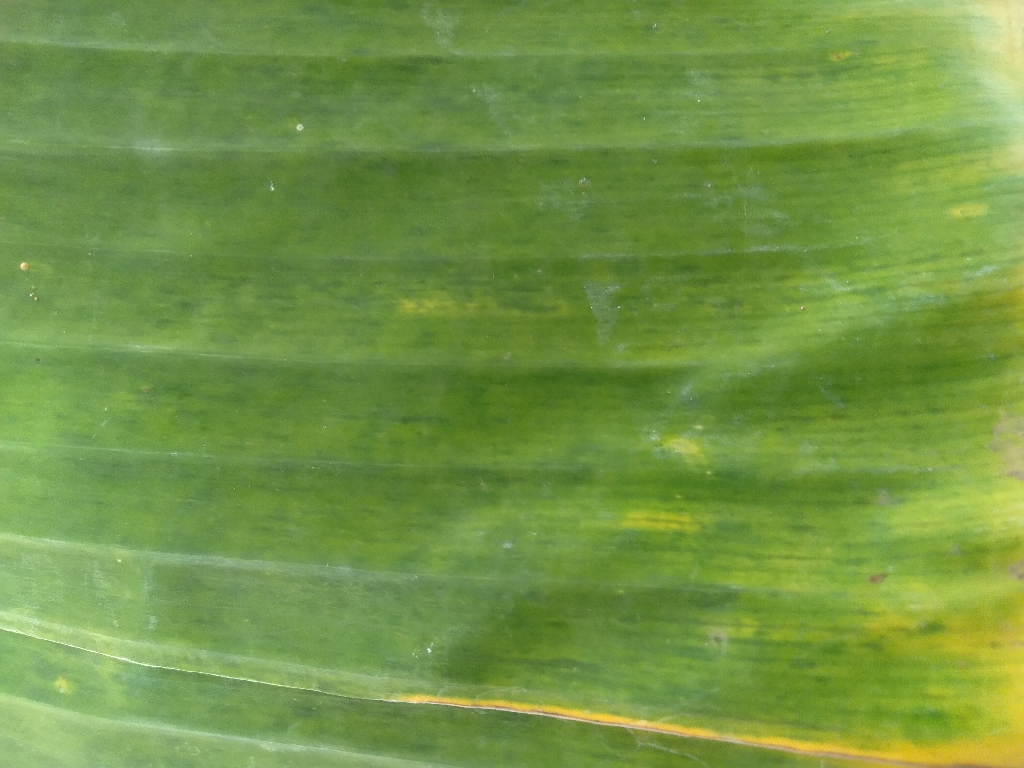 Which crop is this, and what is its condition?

banana, fusarium wilt race 1
